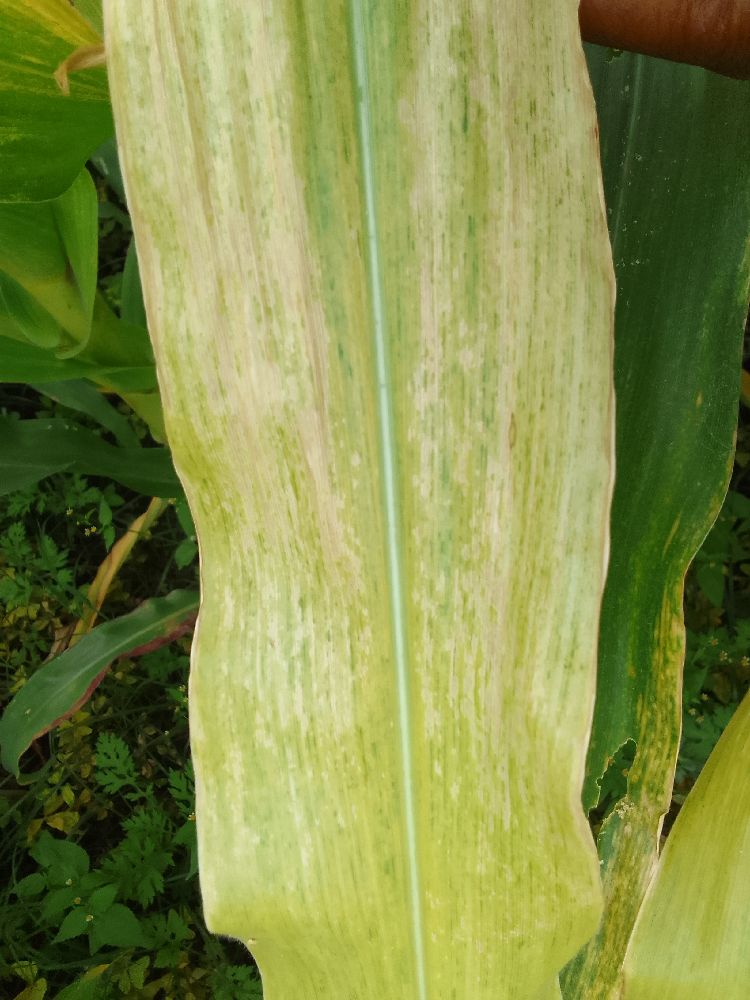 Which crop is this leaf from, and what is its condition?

maize, maize lethal necrosis
